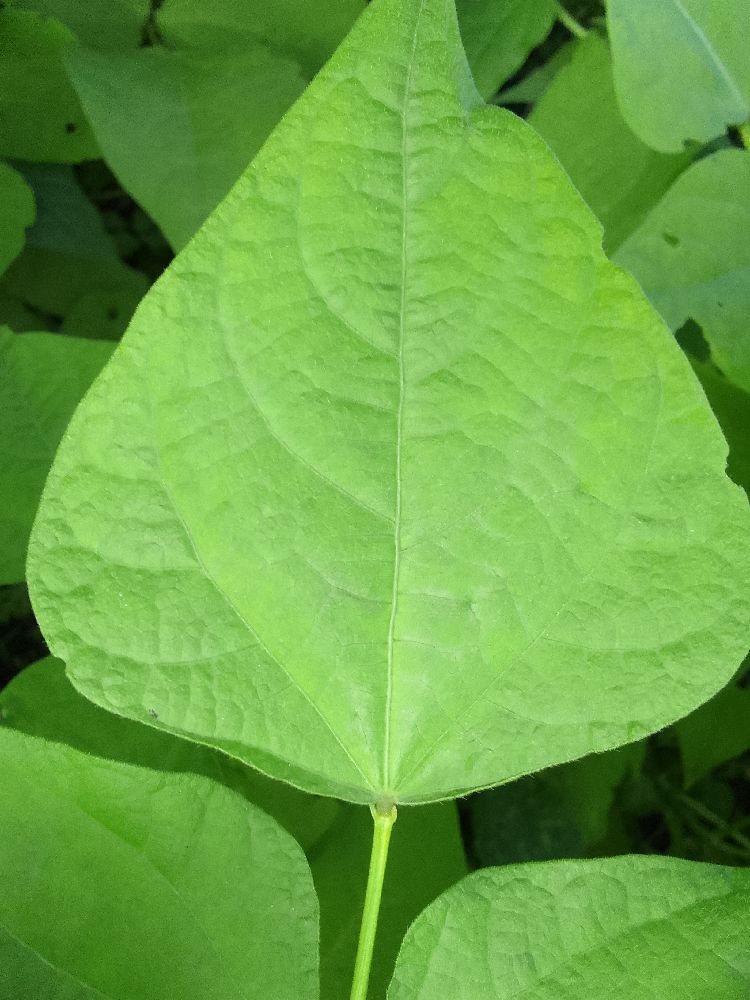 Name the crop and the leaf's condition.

common bean, healthy
